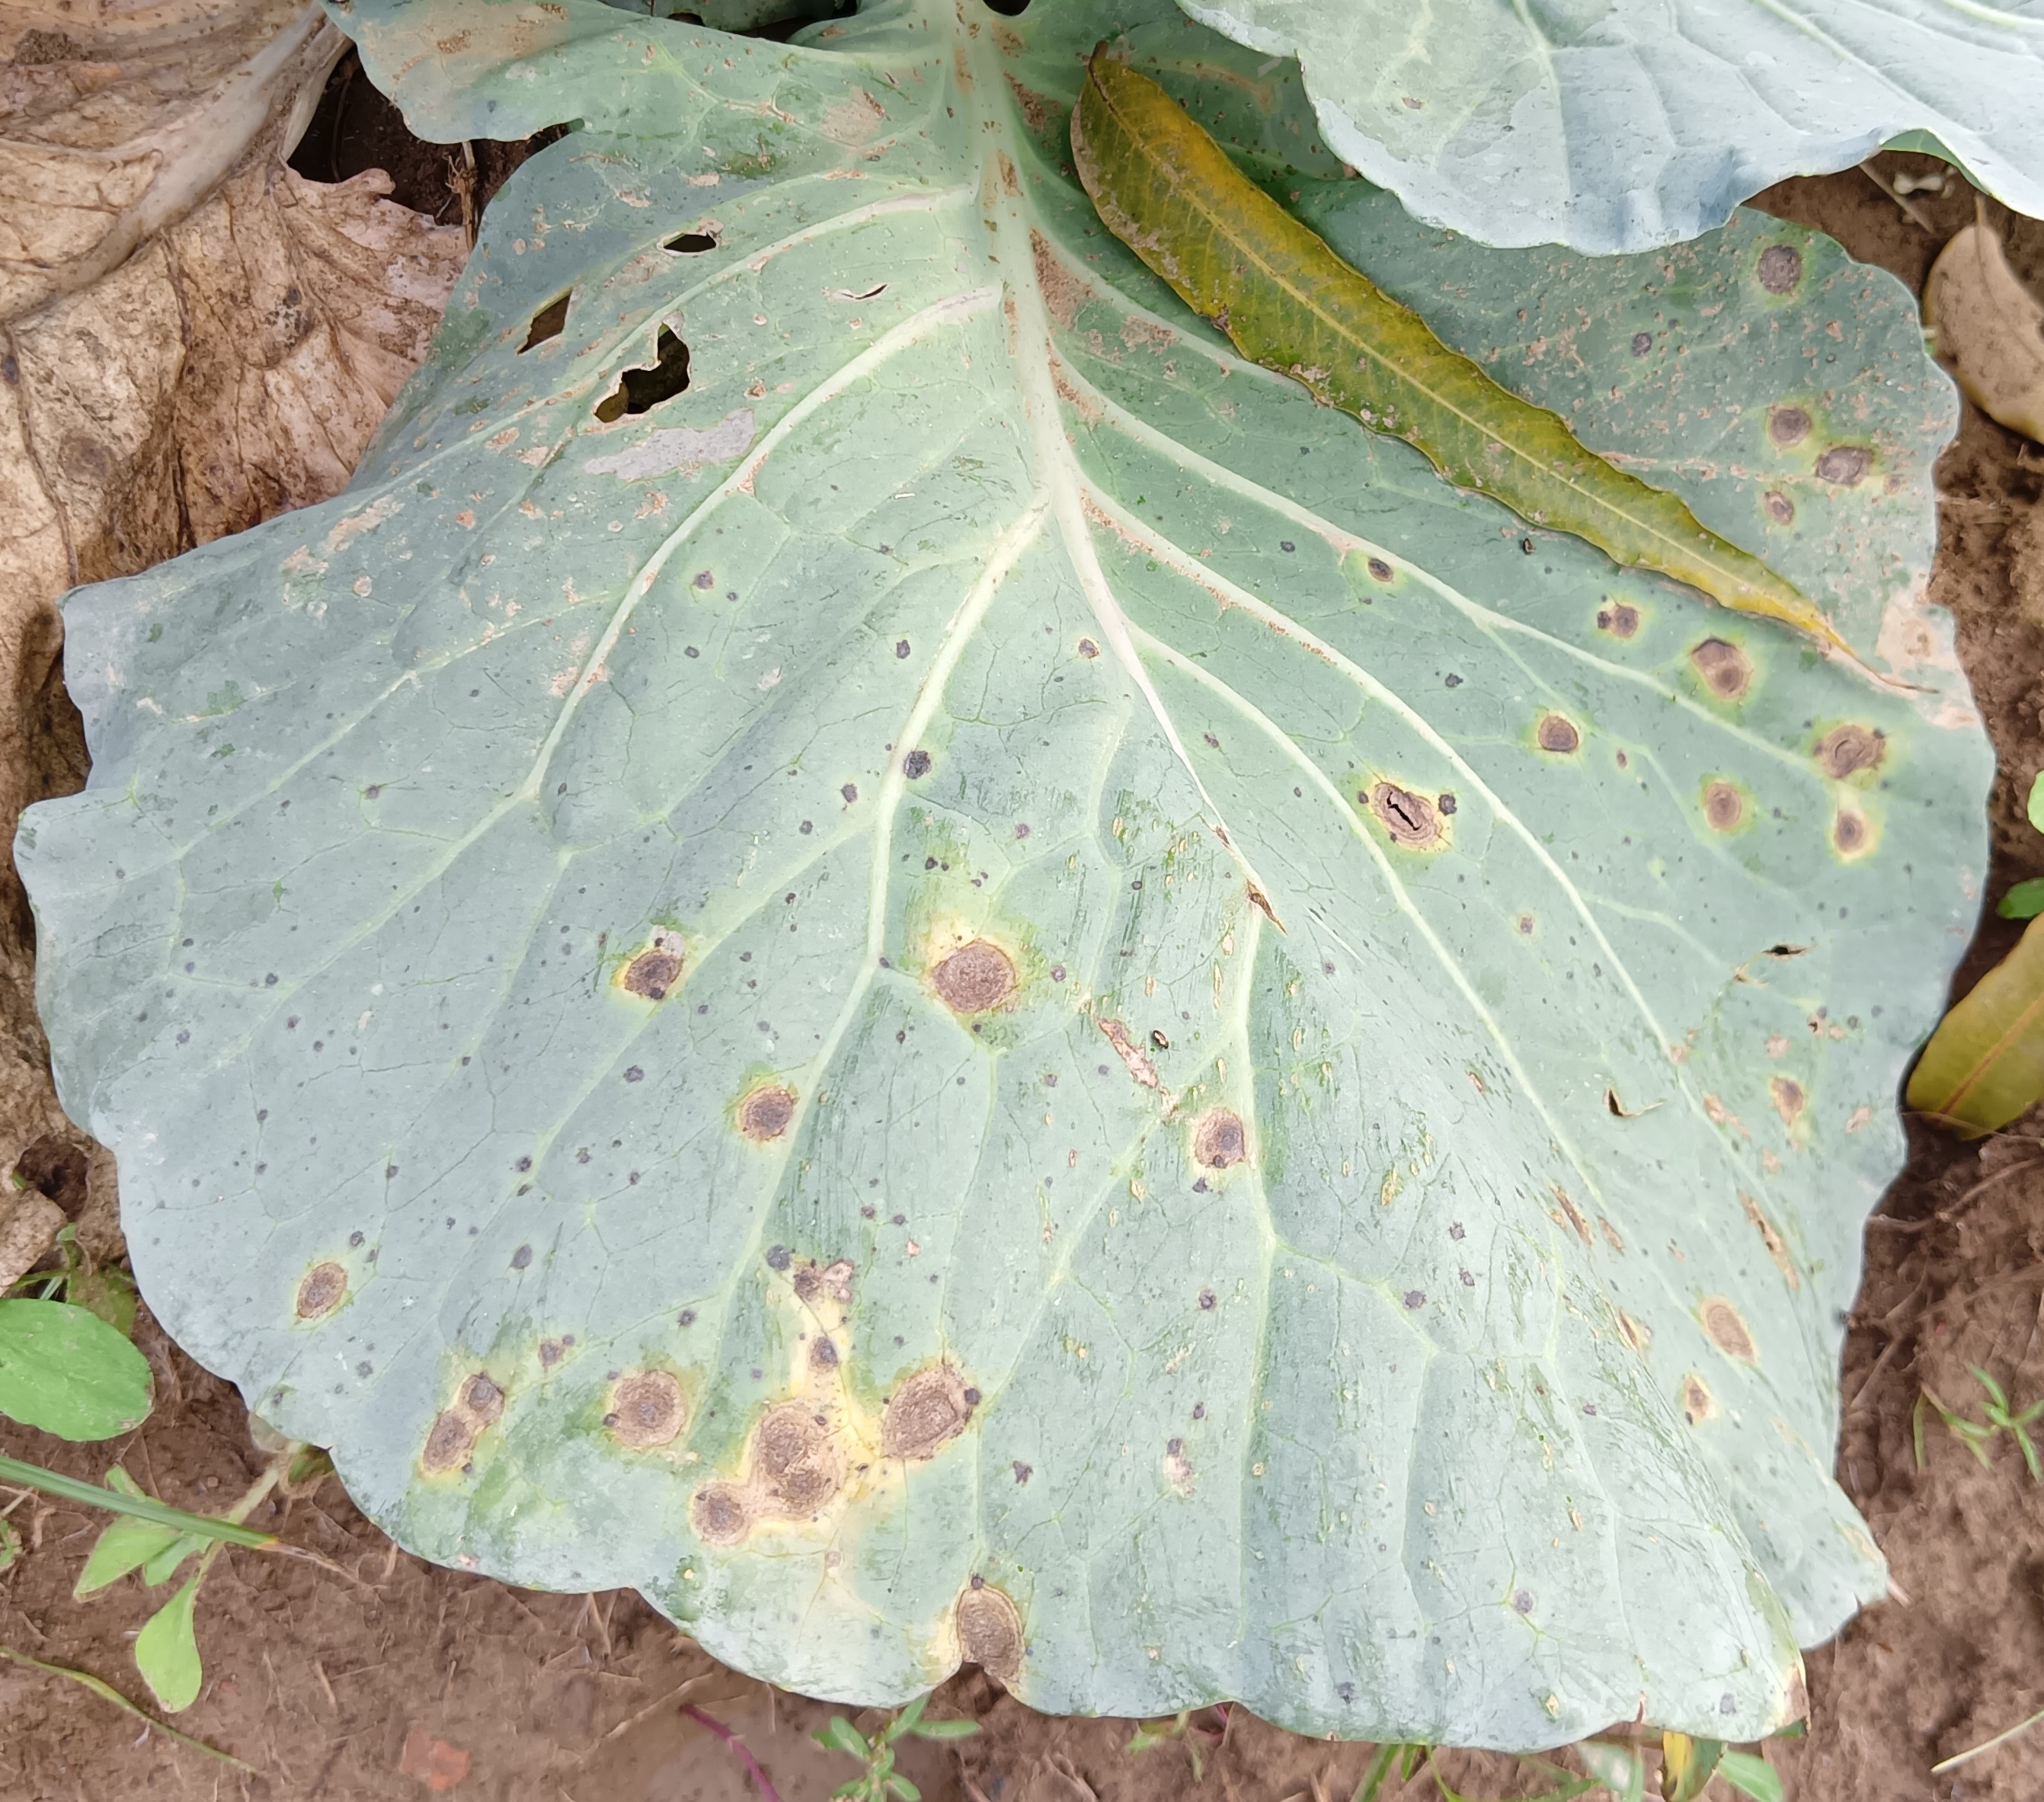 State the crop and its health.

cabbage, alternaria
